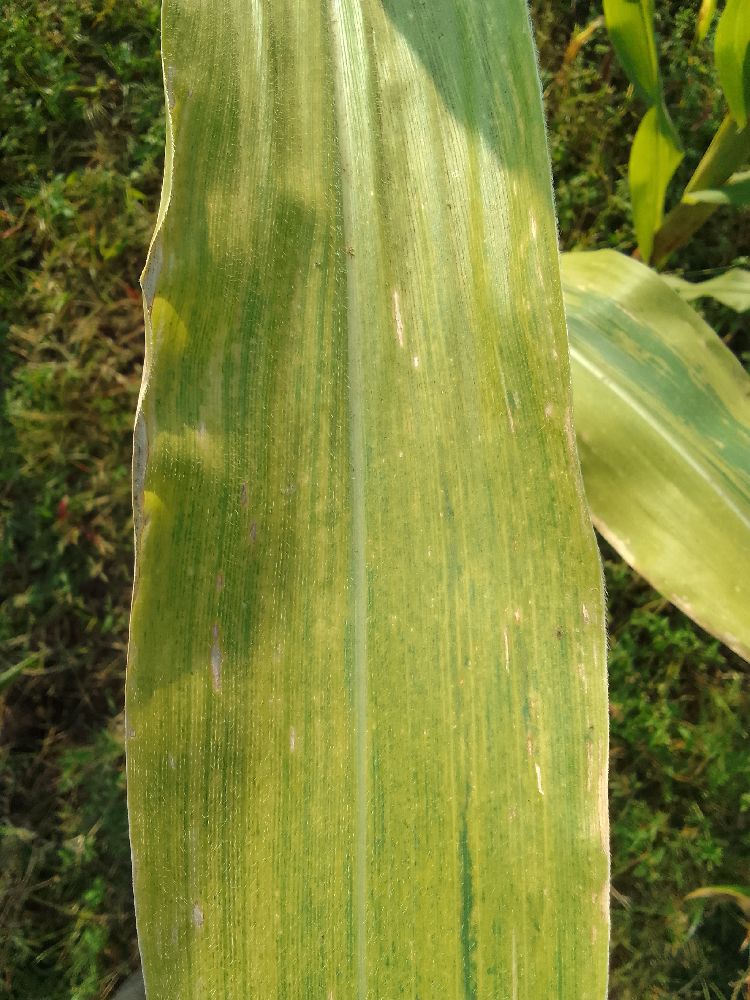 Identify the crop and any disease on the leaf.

maize, maize lethal necrosis
